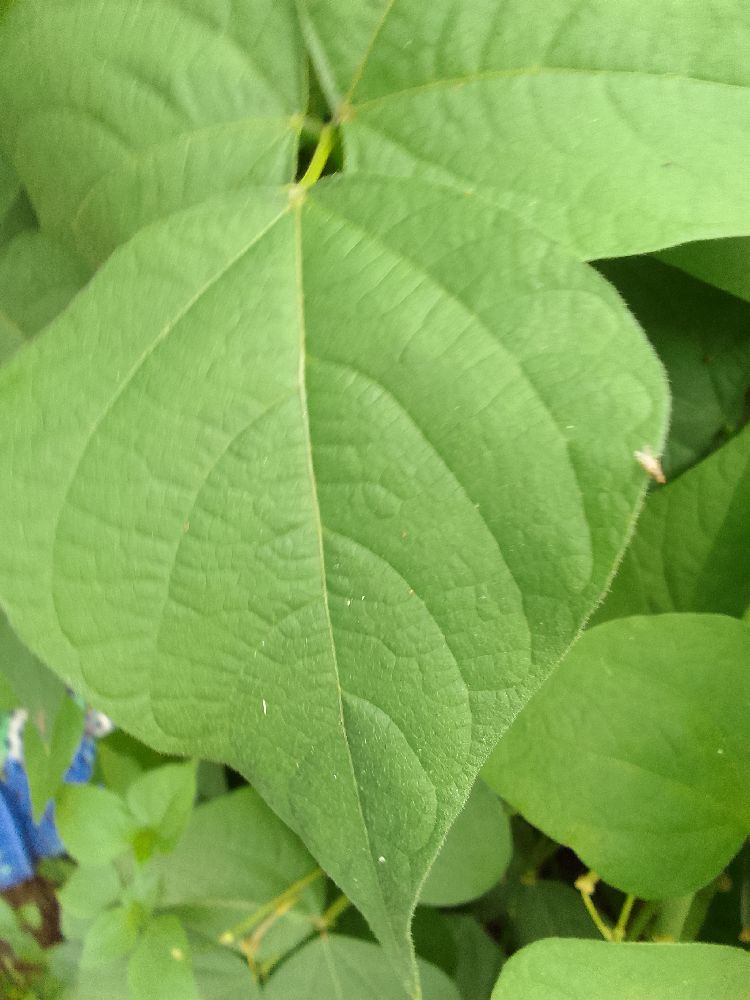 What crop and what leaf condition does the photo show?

common bean, healthy
